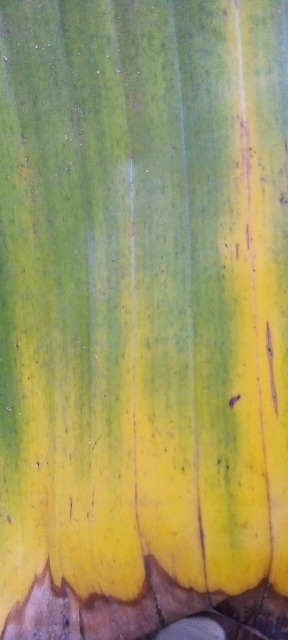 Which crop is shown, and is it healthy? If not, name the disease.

banana, fusarium wilt race 1
